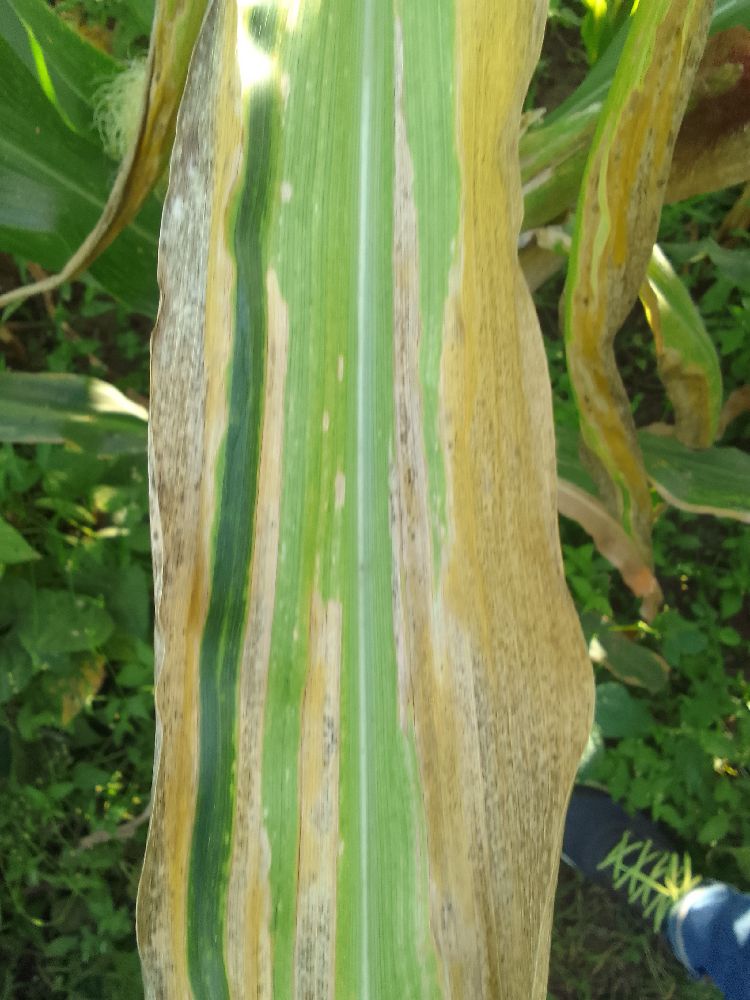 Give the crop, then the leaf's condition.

maize, maize lethal necrosis
